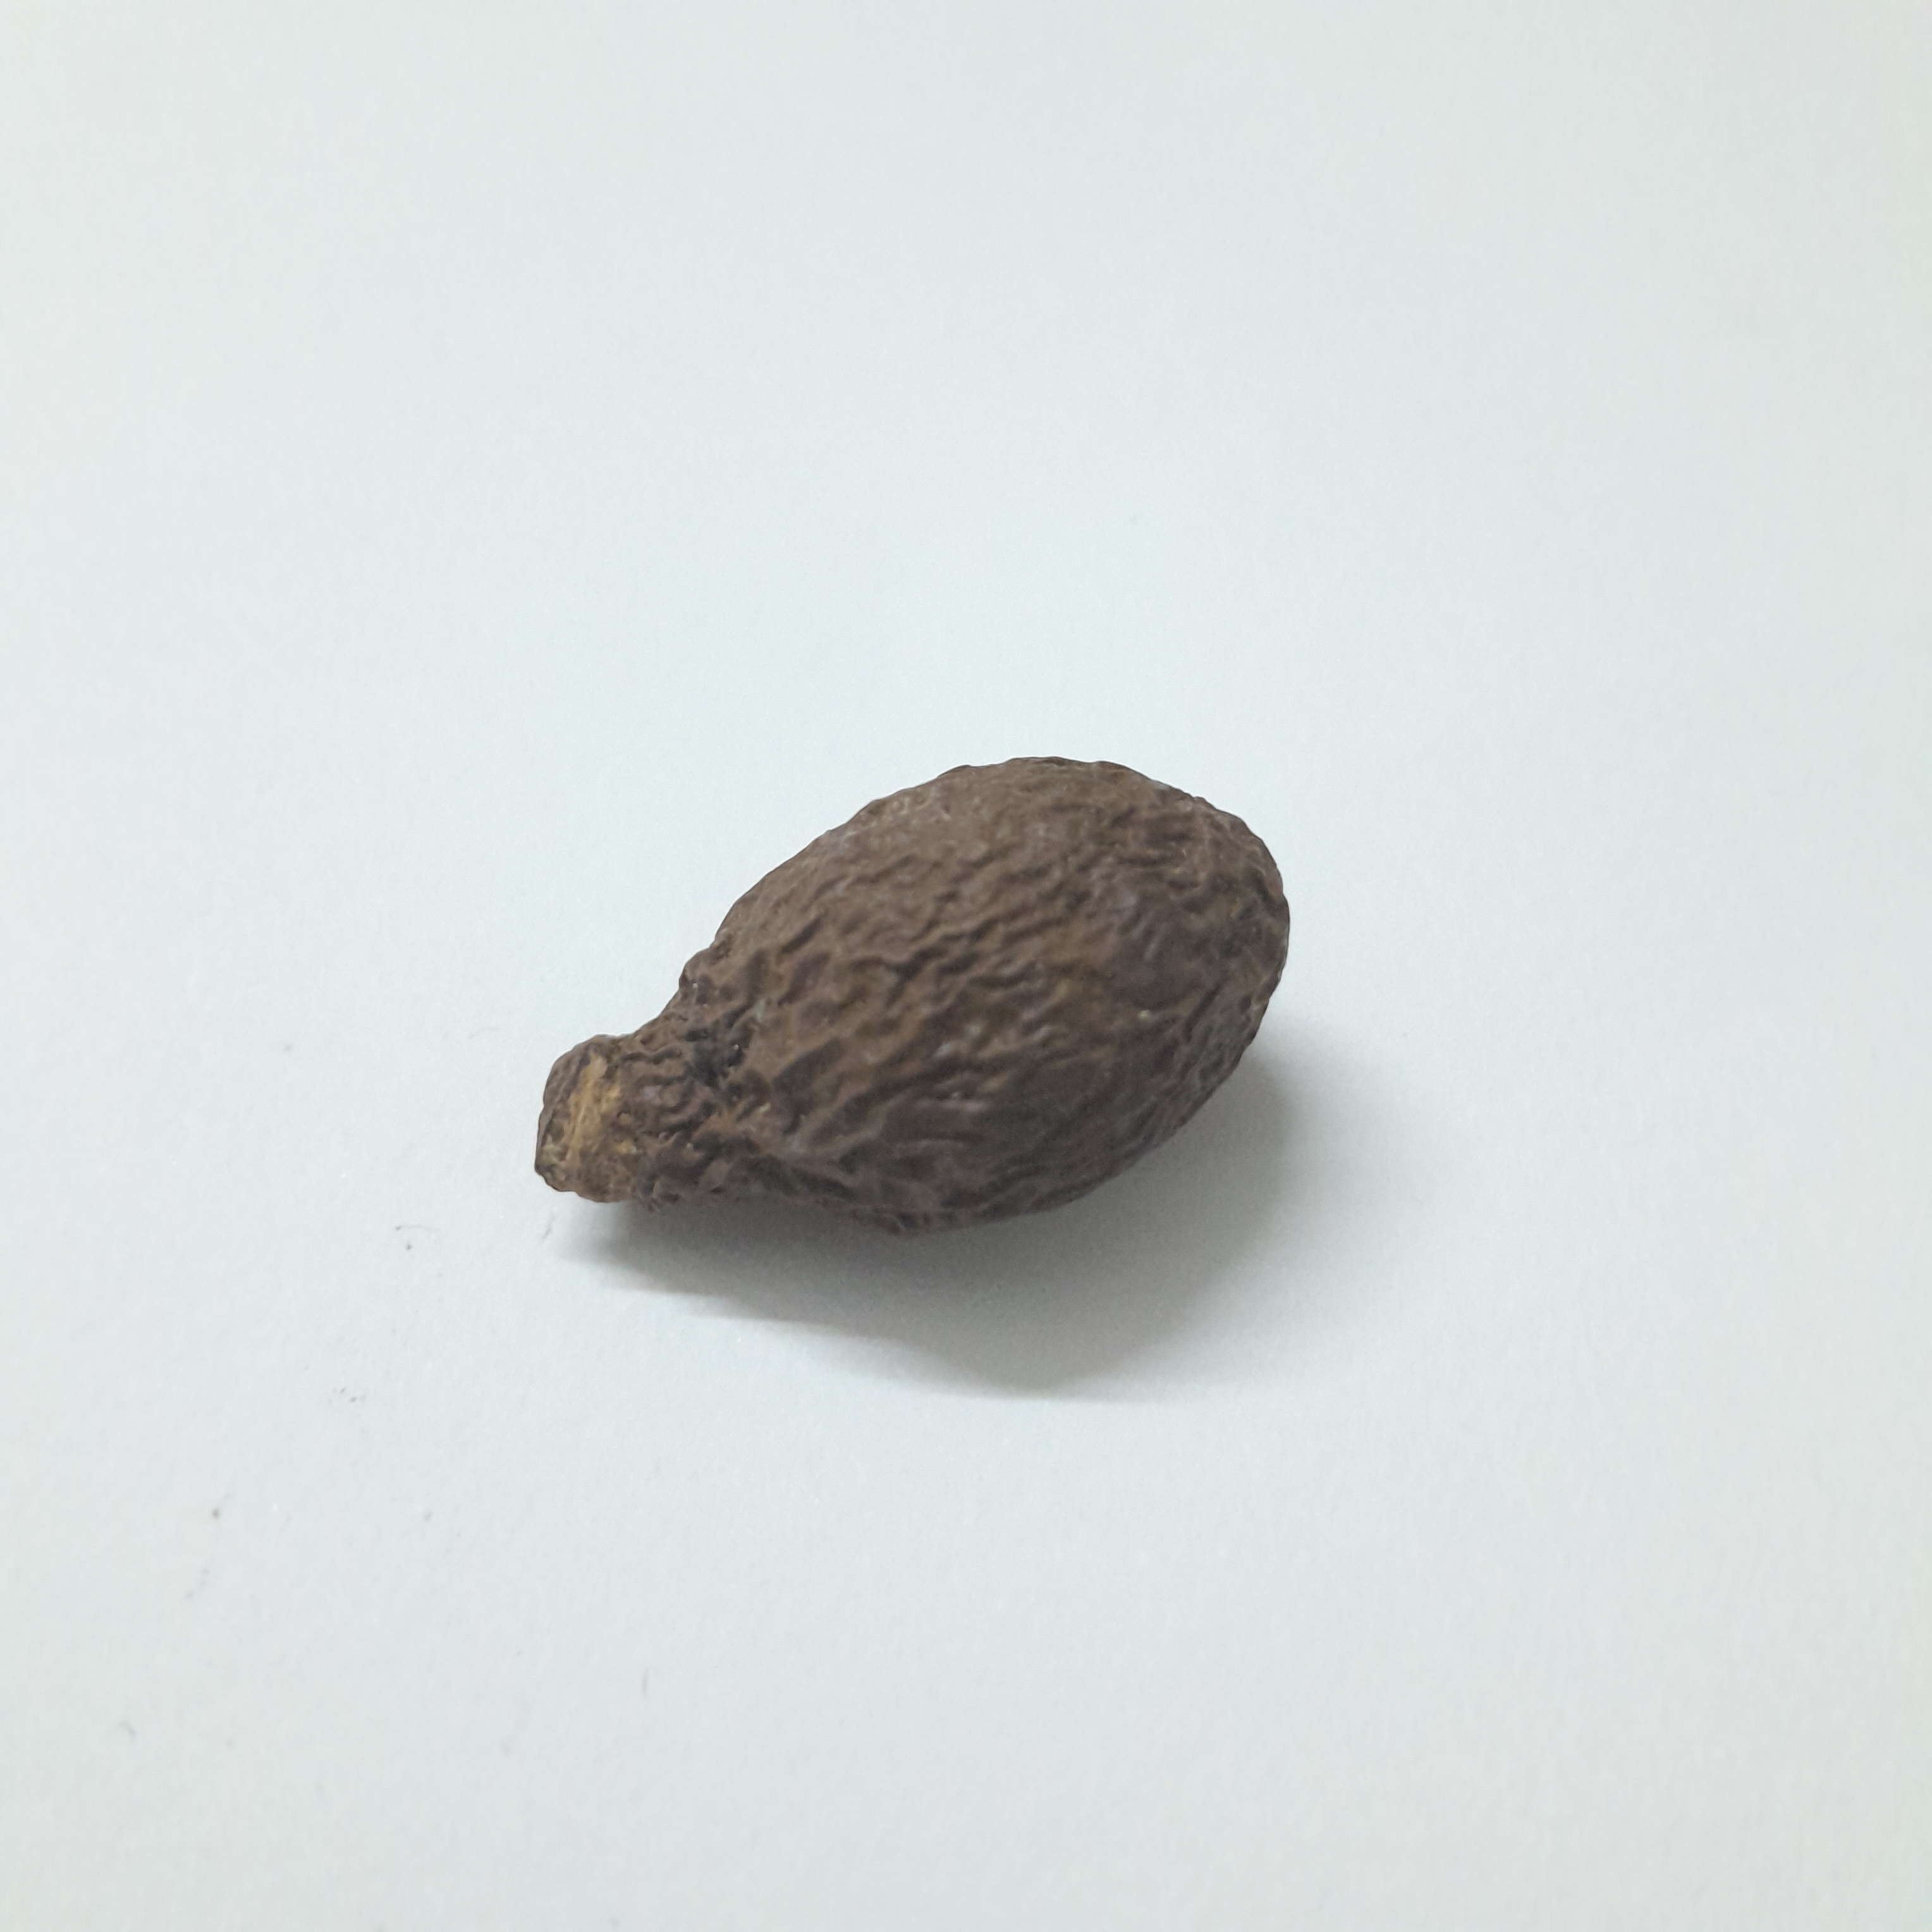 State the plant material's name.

niranjanphal
